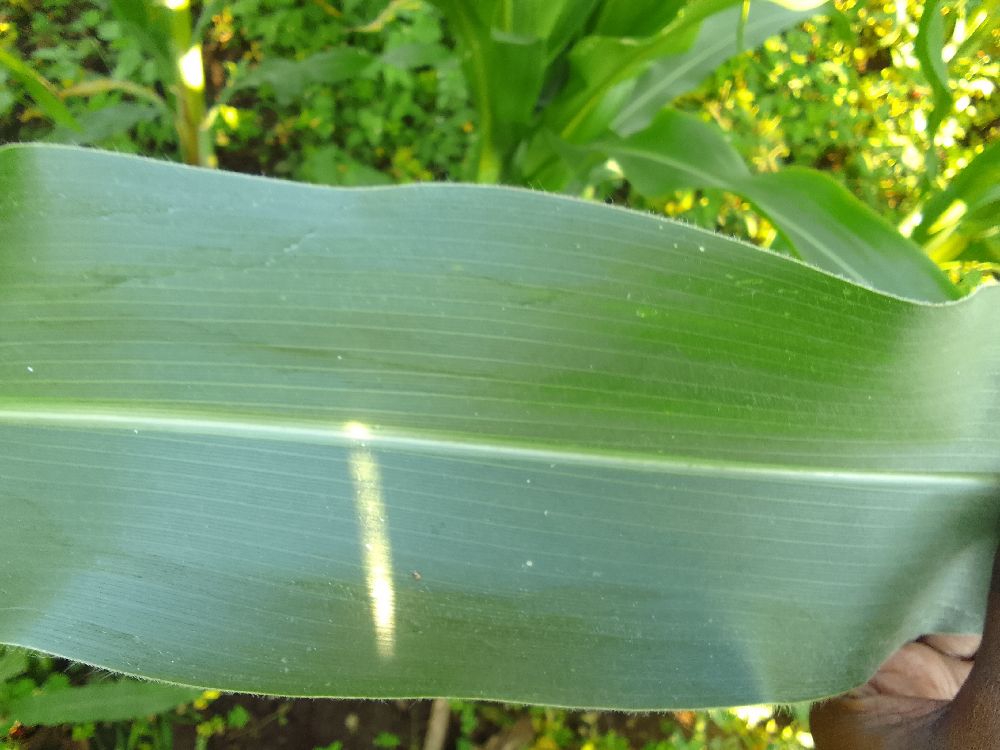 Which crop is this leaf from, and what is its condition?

maize, healthy
